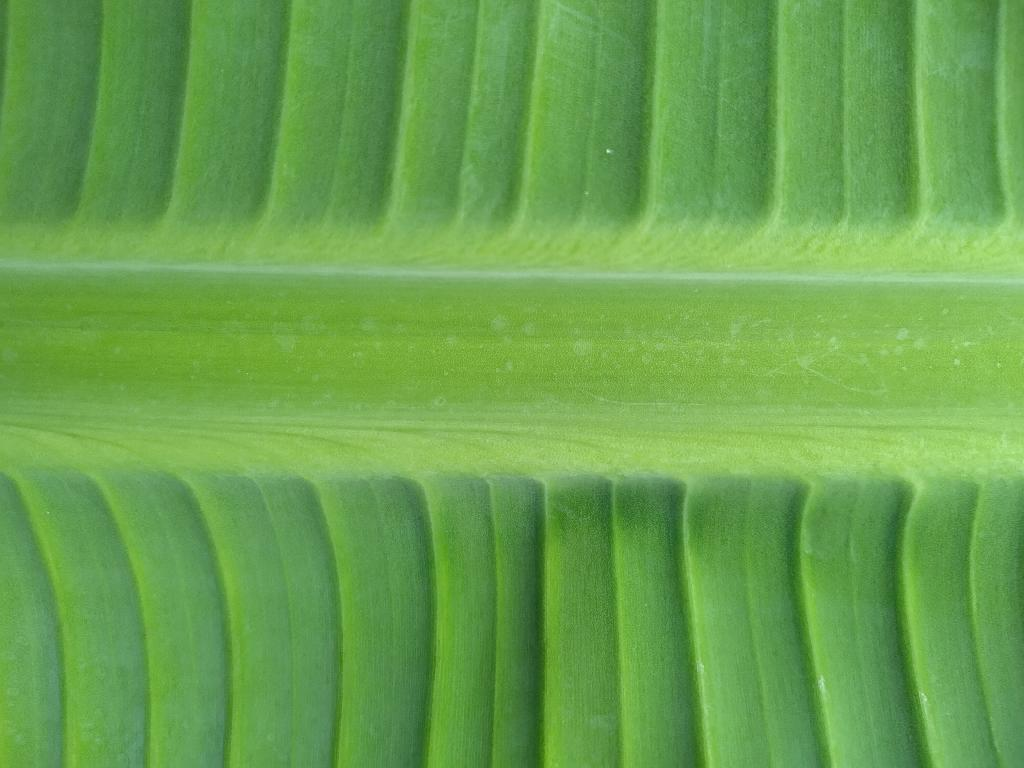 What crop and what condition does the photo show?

banana, healthy
